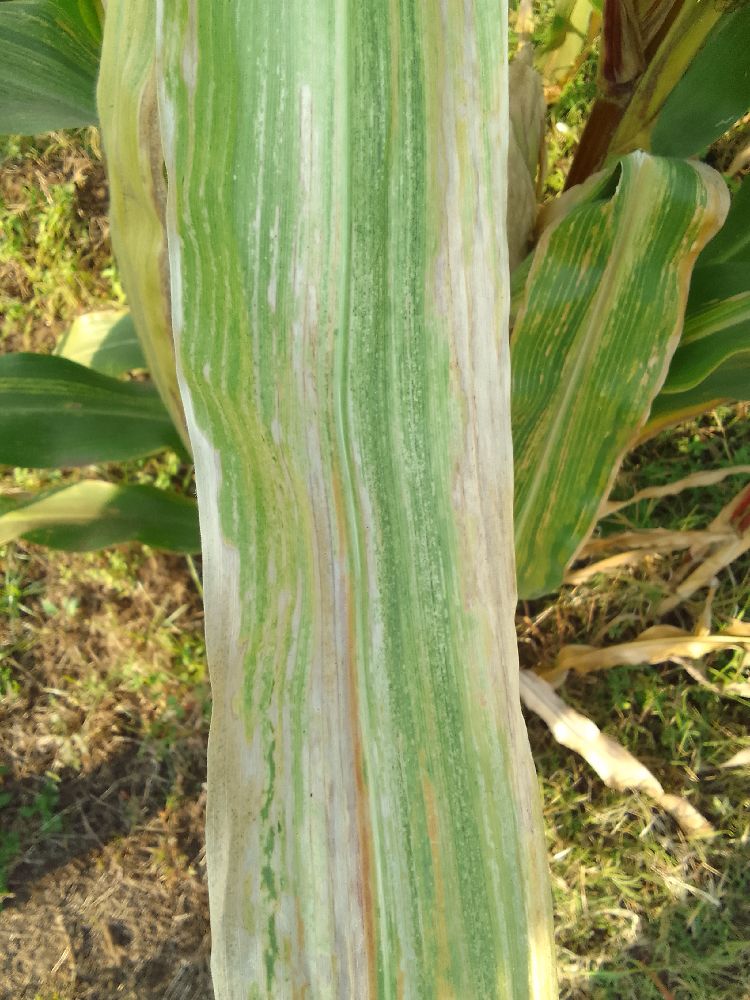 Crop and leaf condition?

maize, maize lethal necrosis
